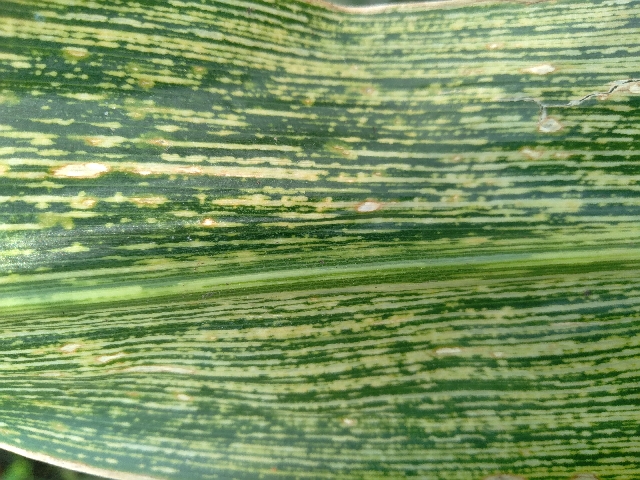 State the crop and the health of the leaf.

maize, maize streak virus
